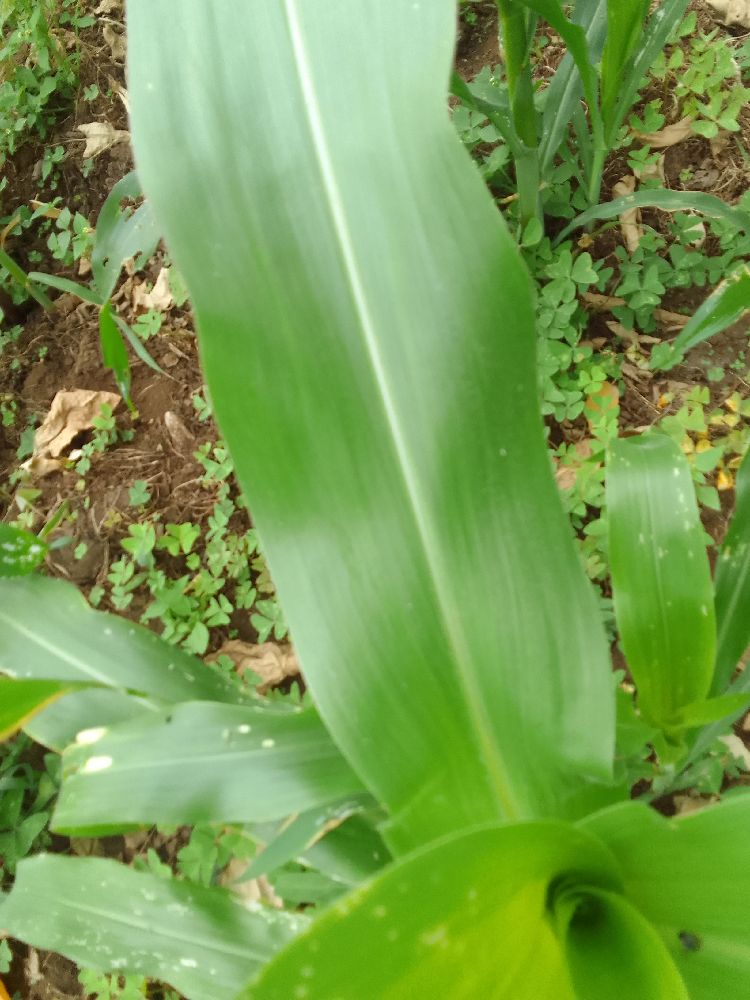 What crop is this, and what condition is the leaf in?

maize, healthy
